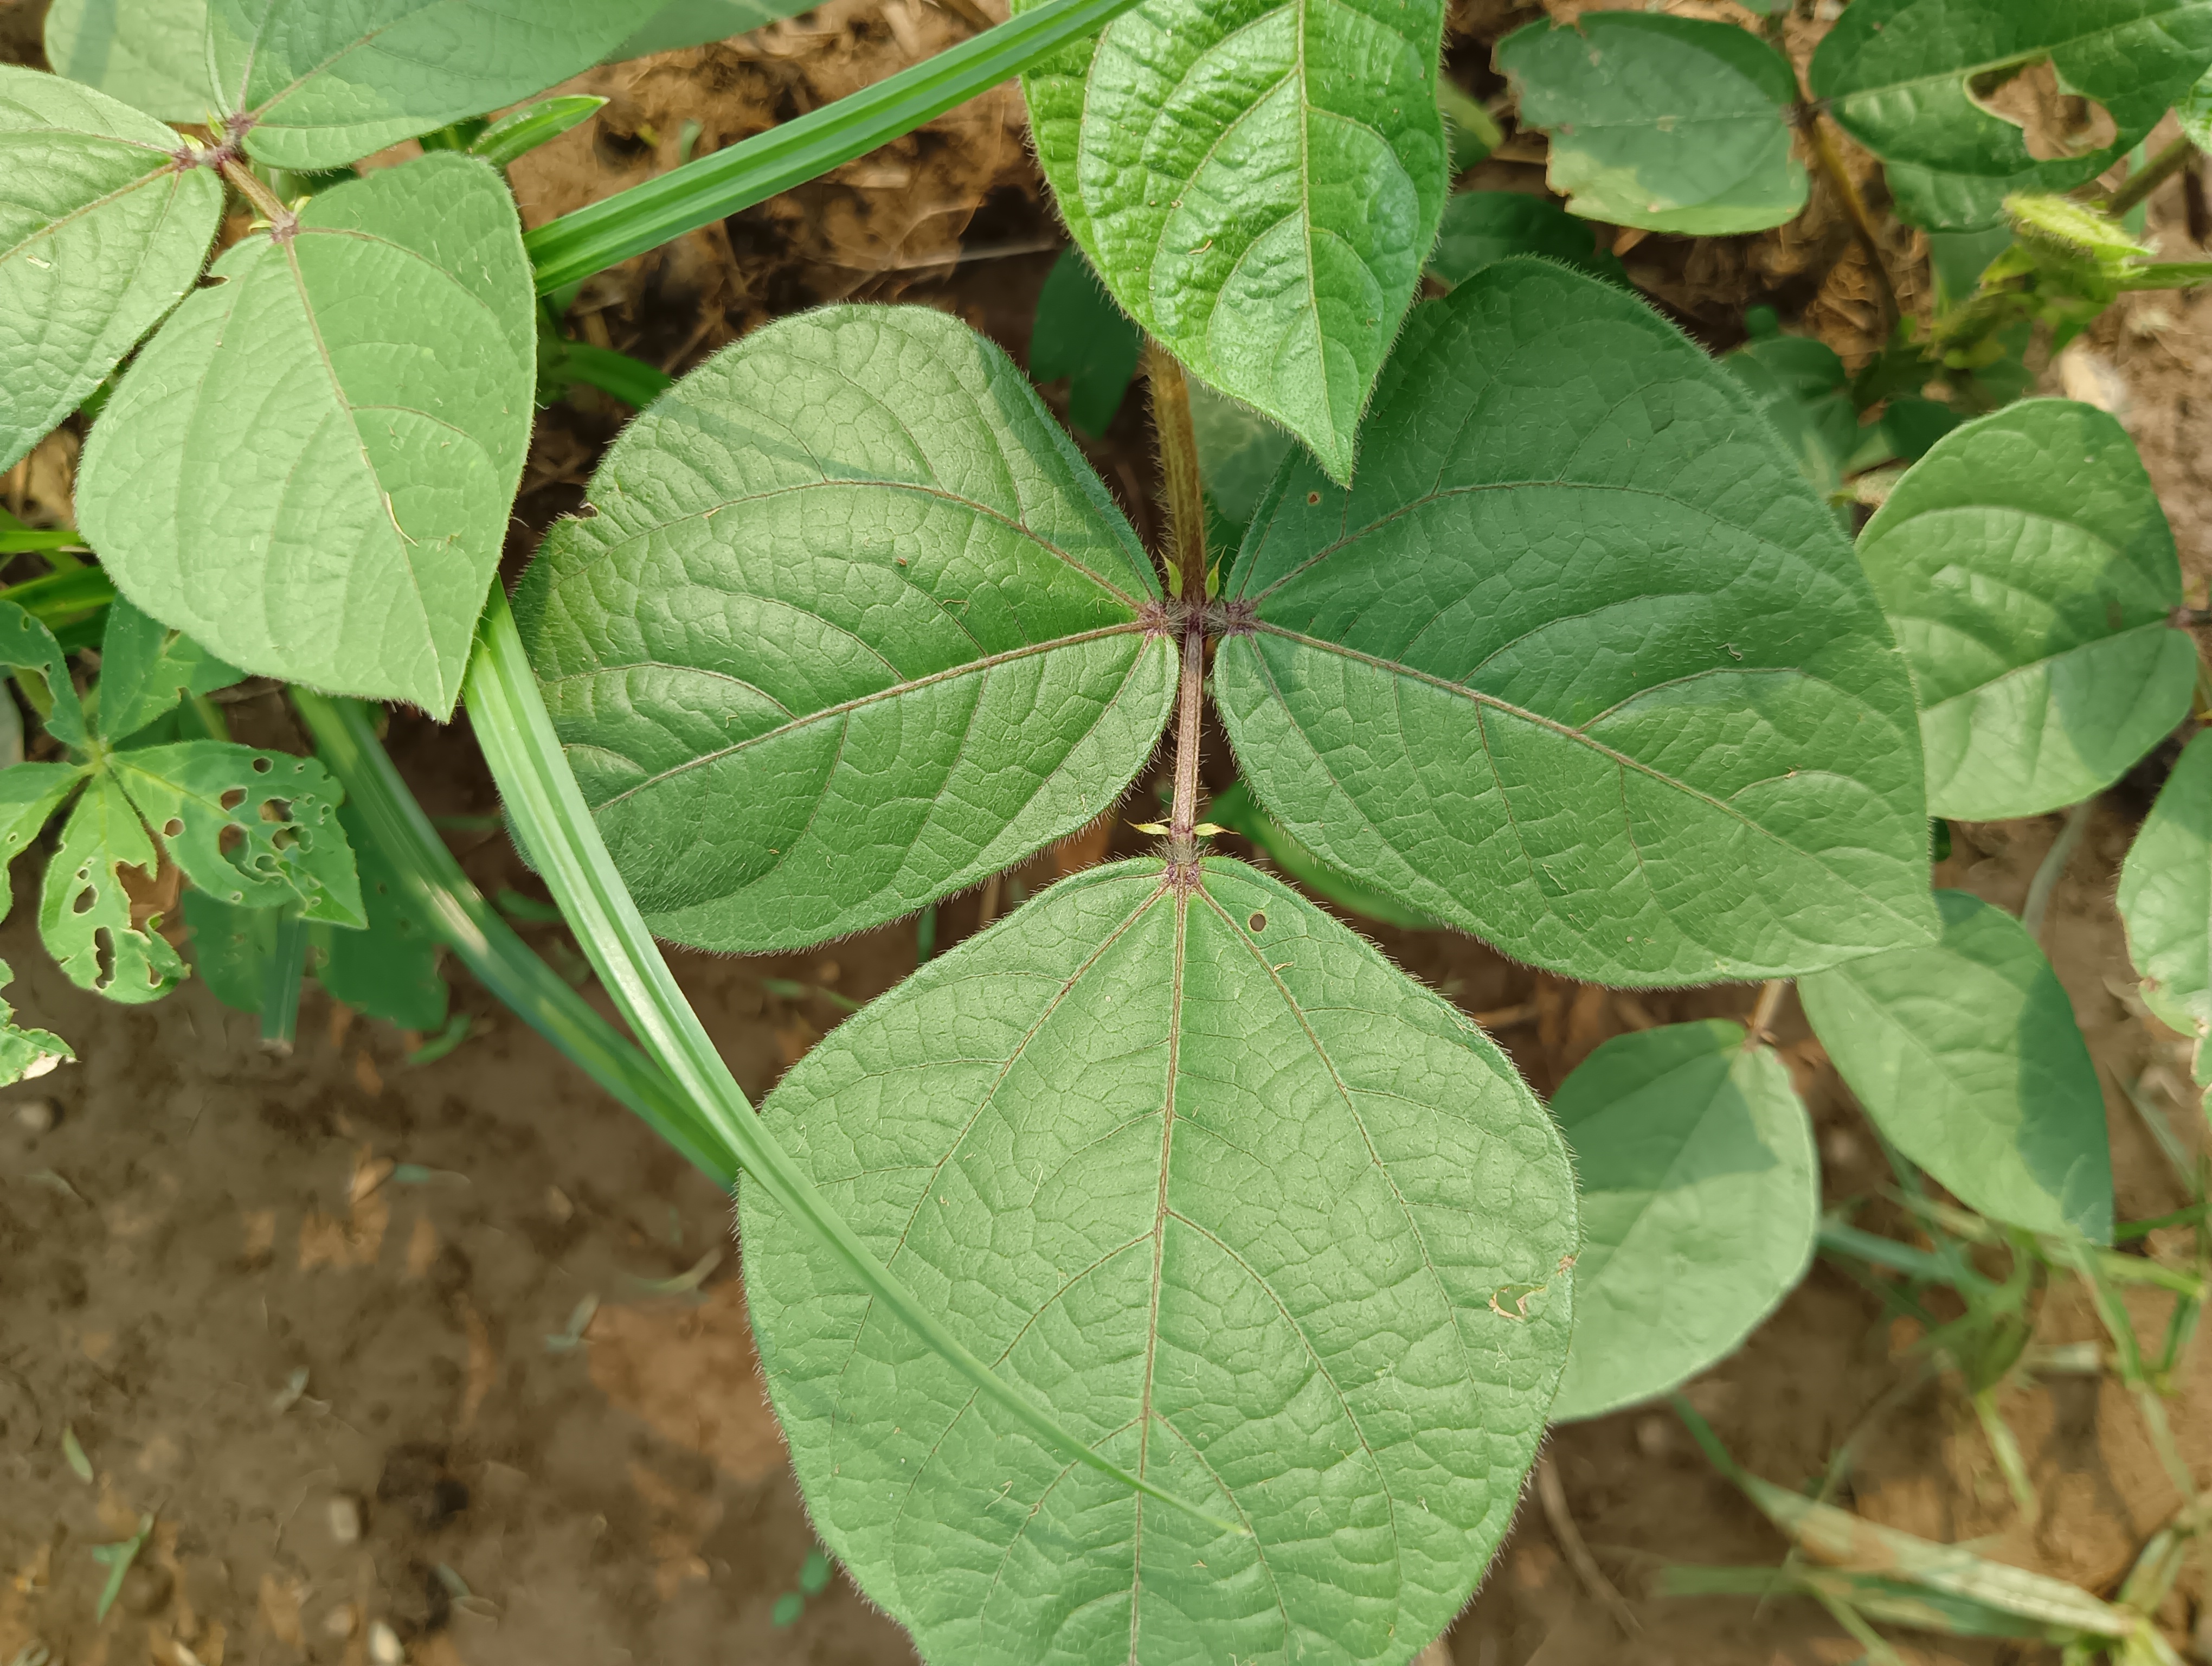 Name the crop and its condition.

mungbean, healthy
